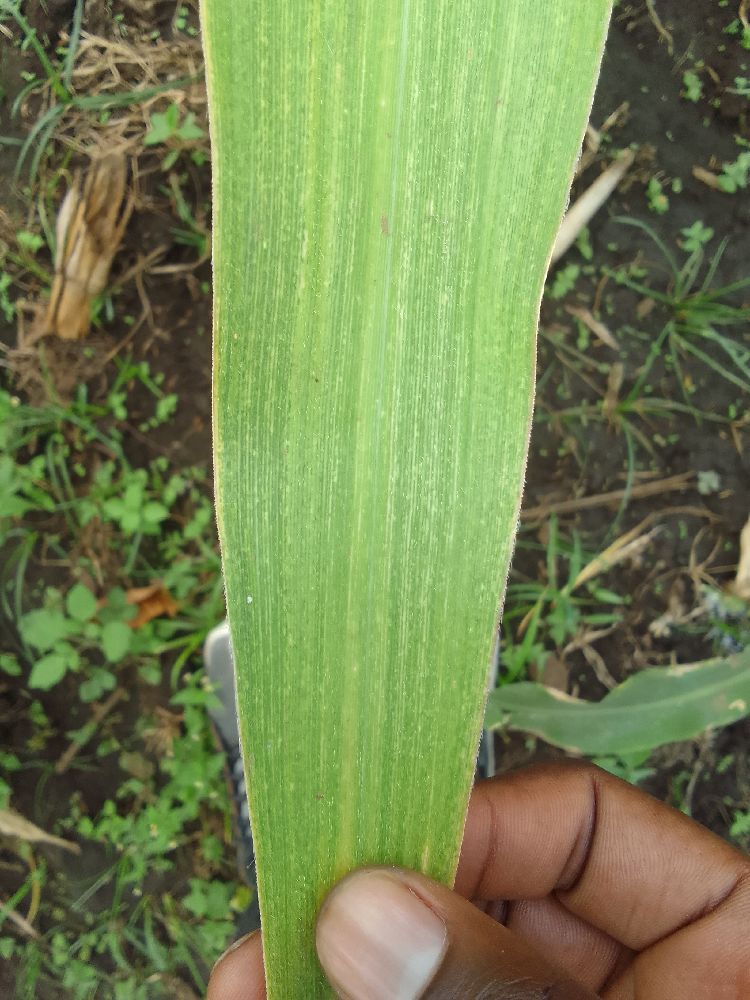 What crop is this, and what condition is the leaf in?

maize, maize lethal necrosis
